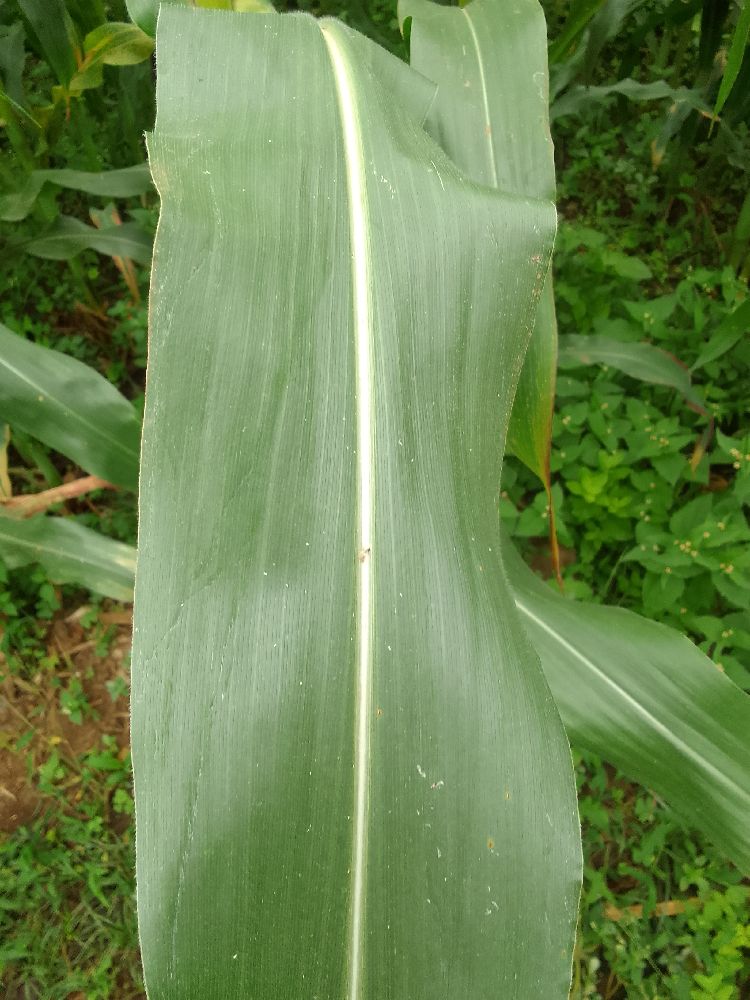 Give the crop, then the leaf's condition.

maize, healthy
